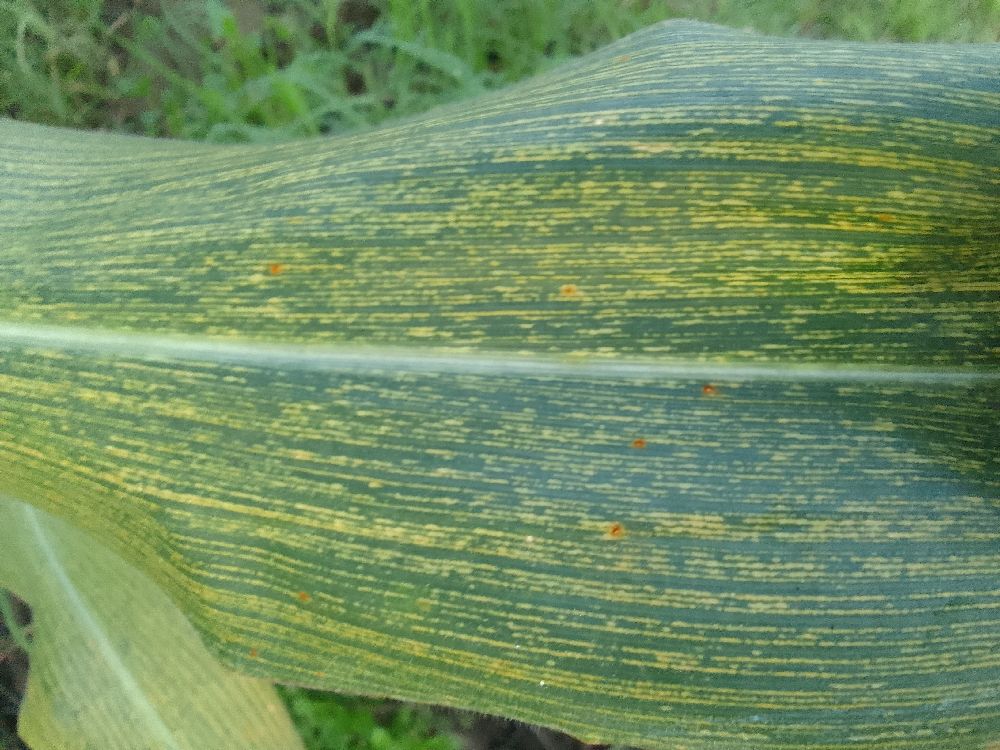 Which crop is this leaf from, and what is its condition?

maize, maize streak virus
